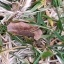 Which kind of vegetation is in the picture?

grass
